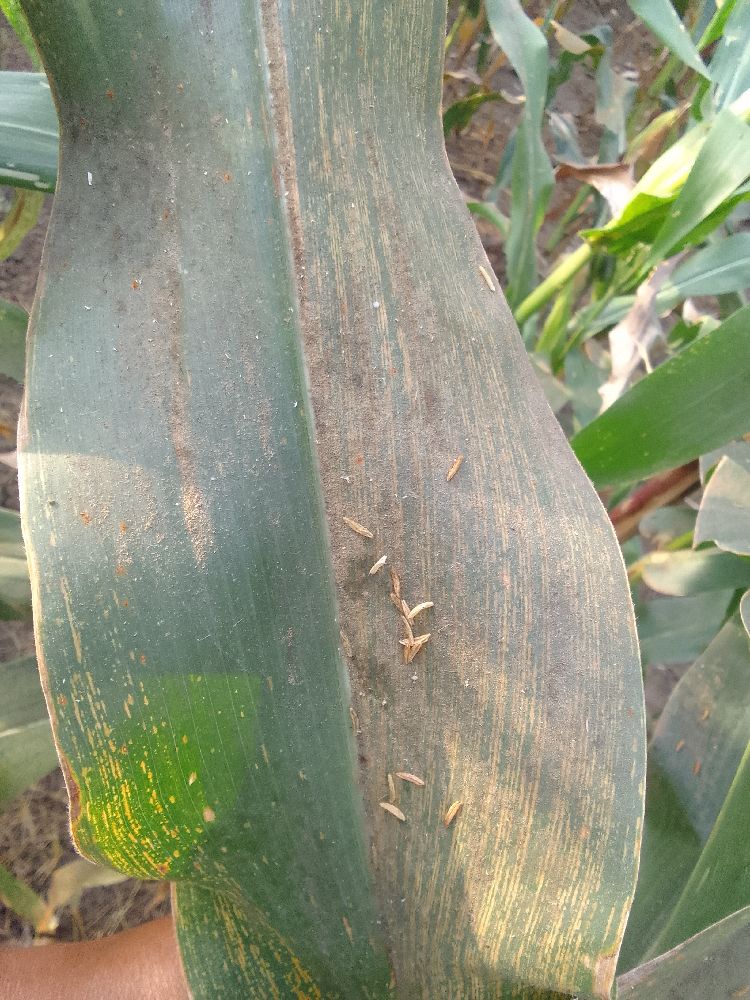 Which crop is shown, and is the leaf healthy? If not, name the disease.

maize, maize streak virus
